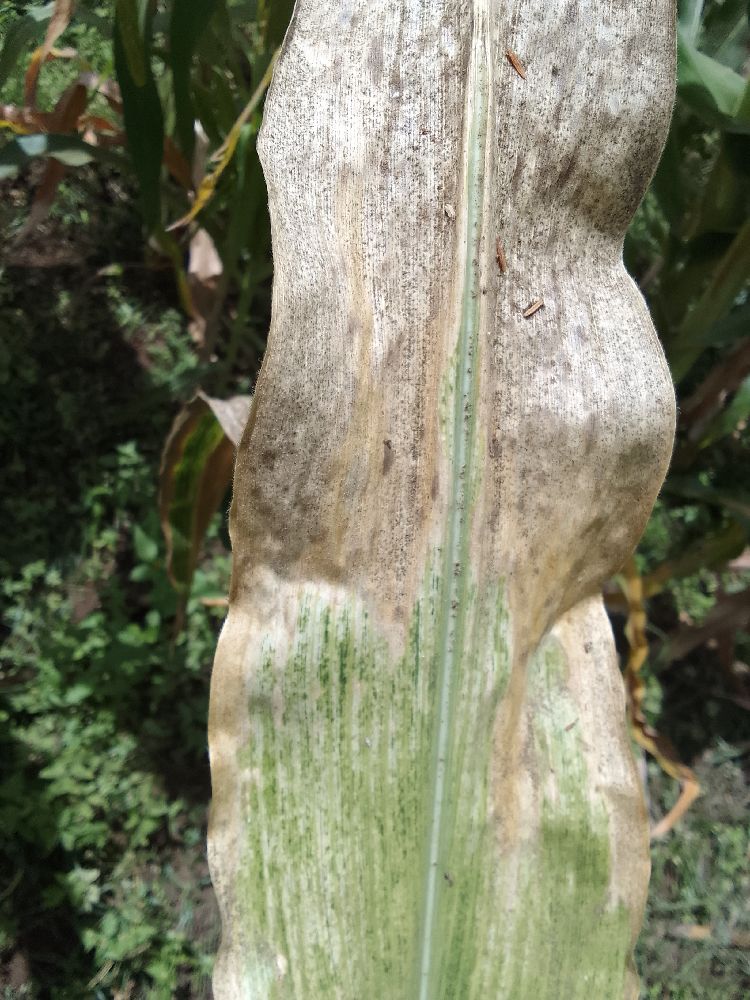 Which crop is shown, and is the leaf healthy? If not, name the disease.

maize, maize lethal necrosis
